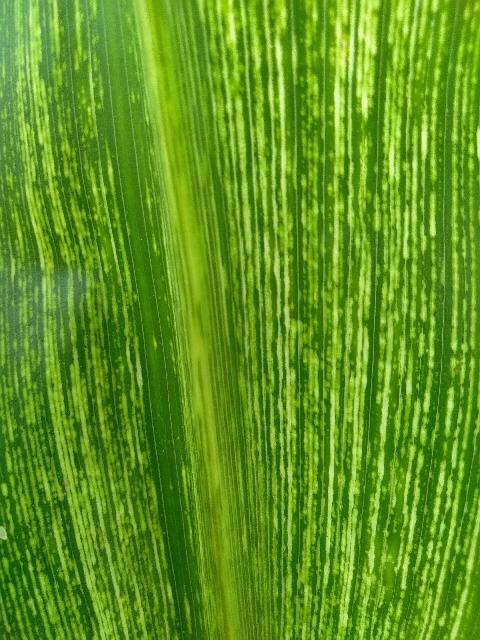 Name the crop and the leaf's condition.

maize, maize streak virus
